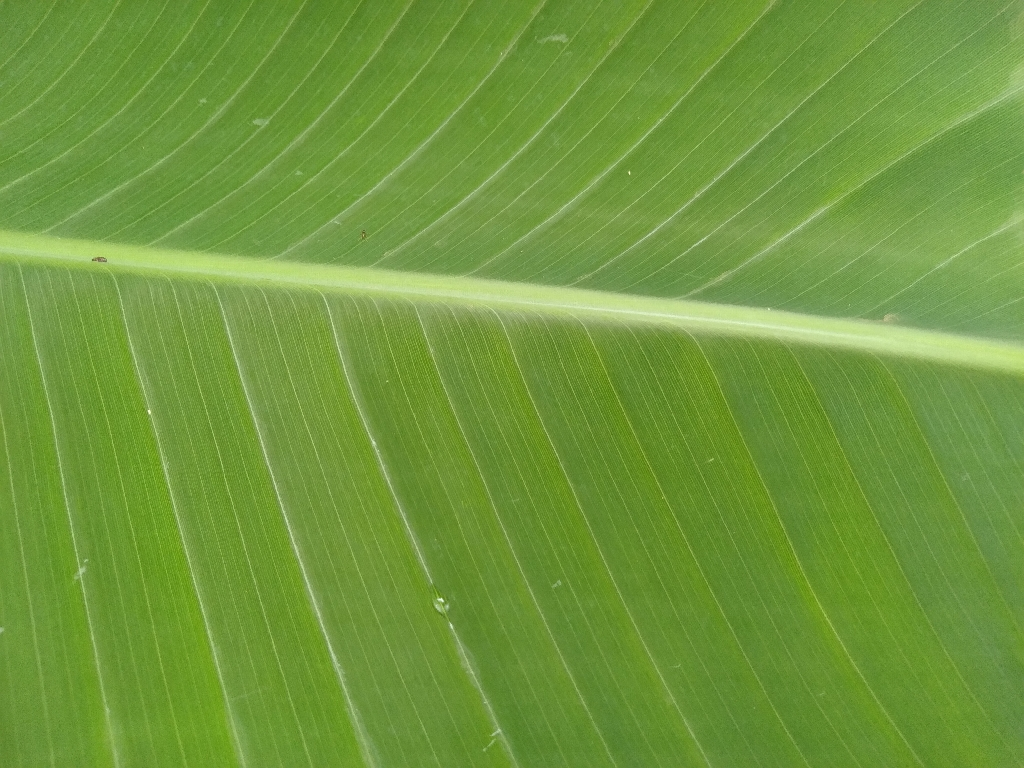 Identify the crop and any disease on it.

banana, healthy
